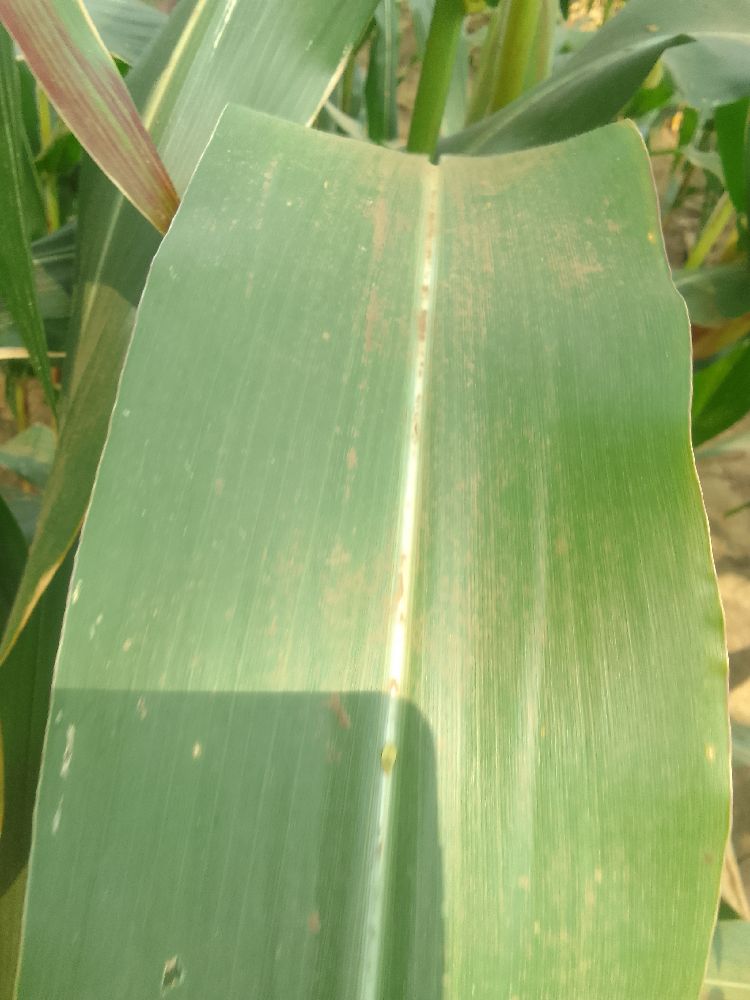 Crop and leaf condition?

maize, healthy
